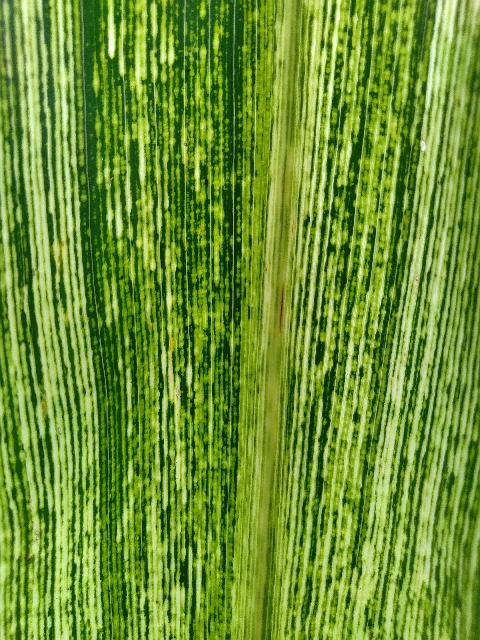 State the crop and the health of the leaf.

maize, maize streak virus
